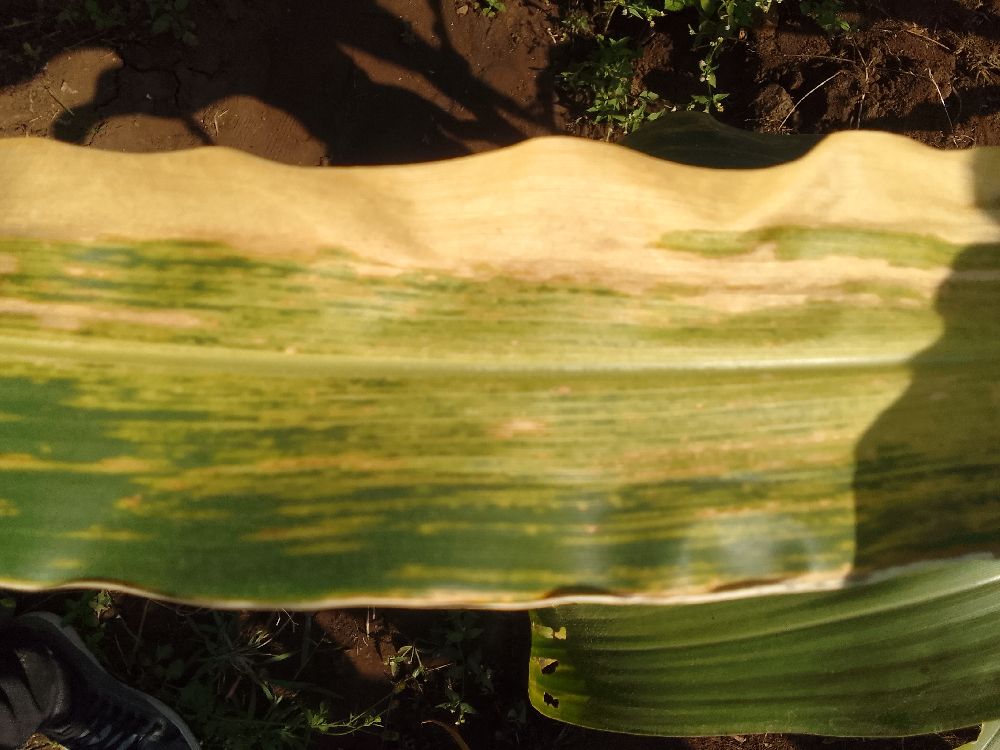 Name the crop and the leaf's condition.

maize, maize lethal necrosis
